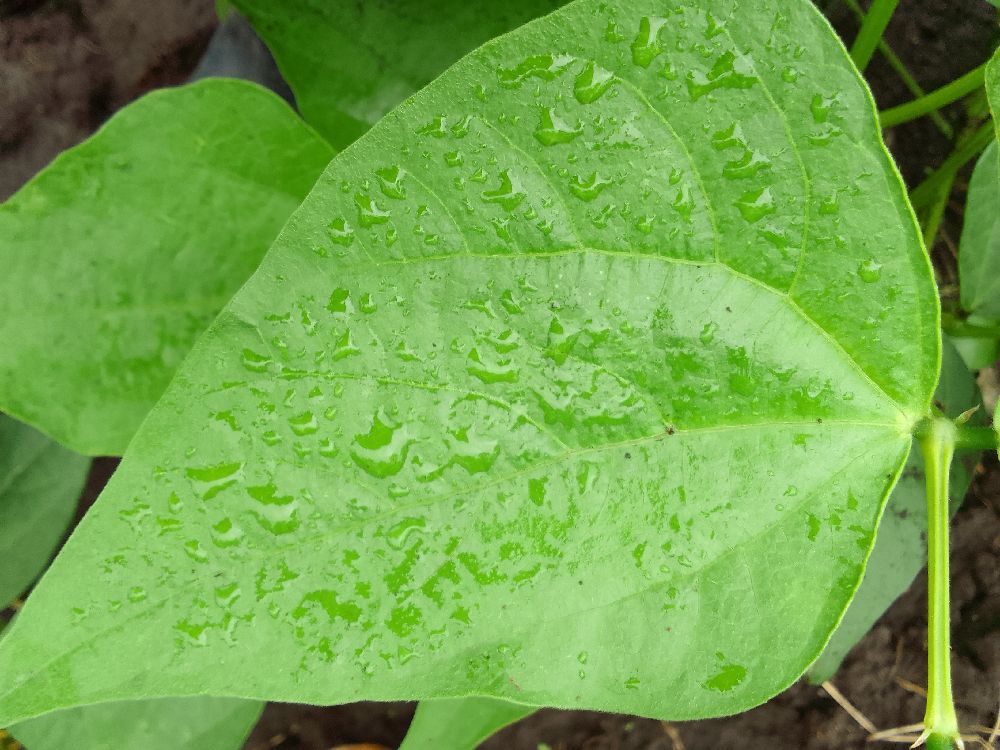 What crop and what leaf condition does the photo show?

common bean, healthy
